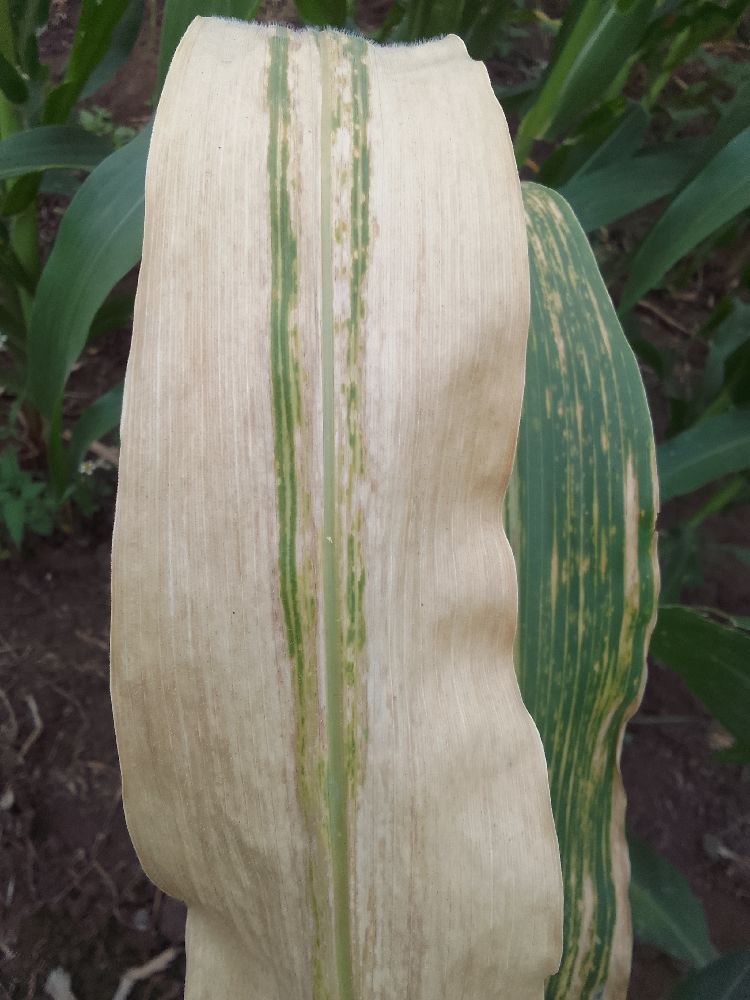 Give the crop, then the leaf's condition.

maize, maize lethal necrosis
